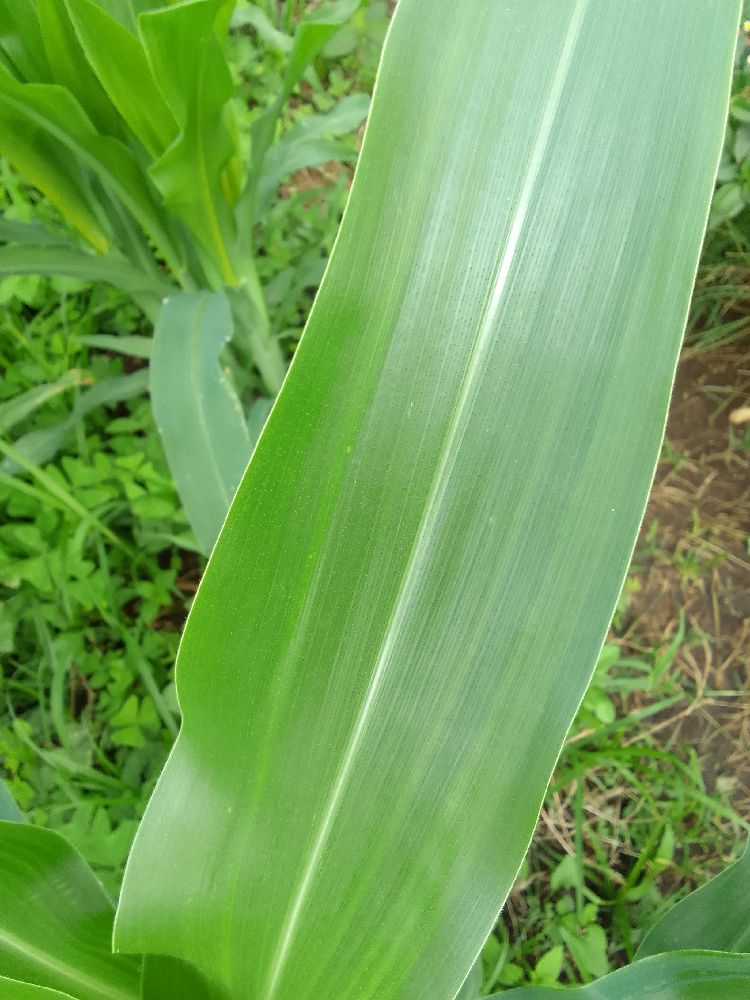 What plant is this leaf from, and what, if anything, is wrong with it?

maize, healthy
